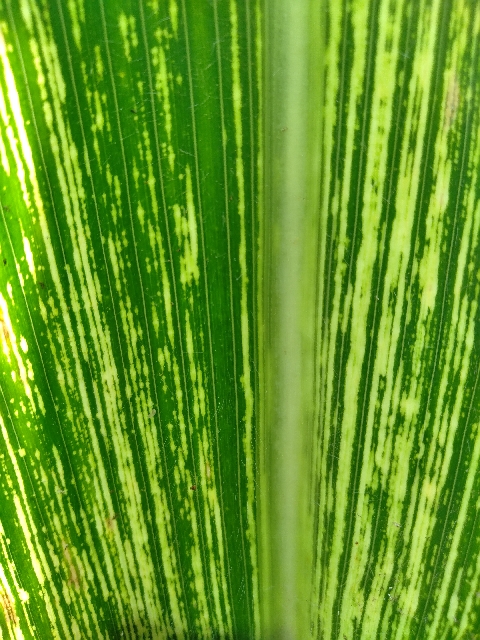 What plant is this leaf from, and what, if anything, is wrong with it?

maize, maize streak virus
